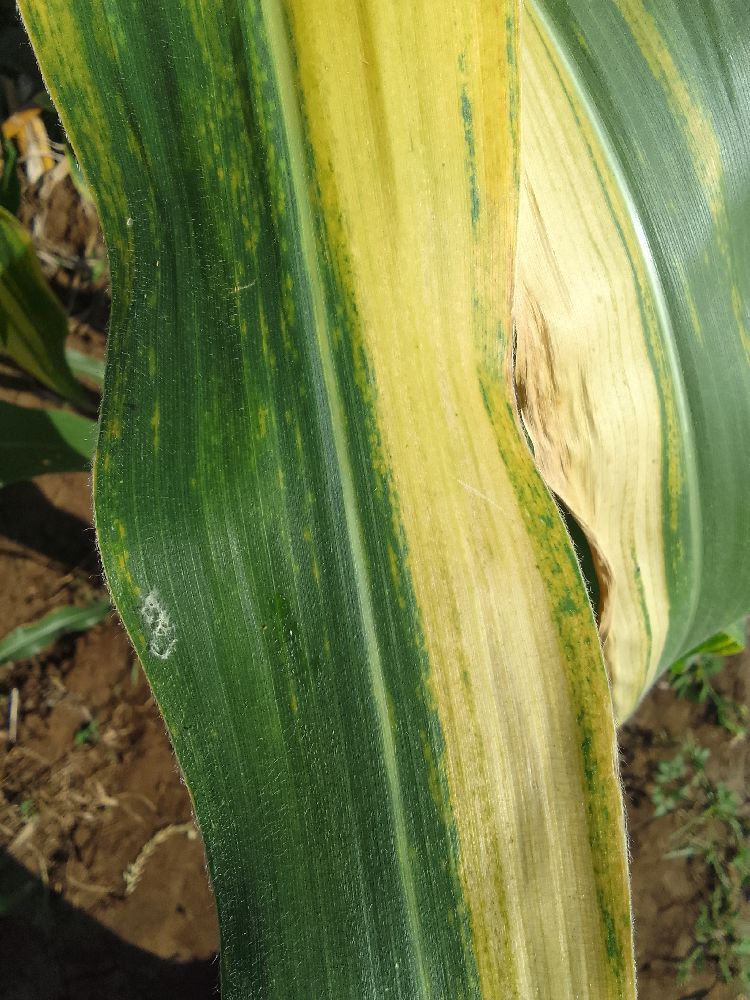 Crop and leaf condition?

maize, maize lethal necrosis
